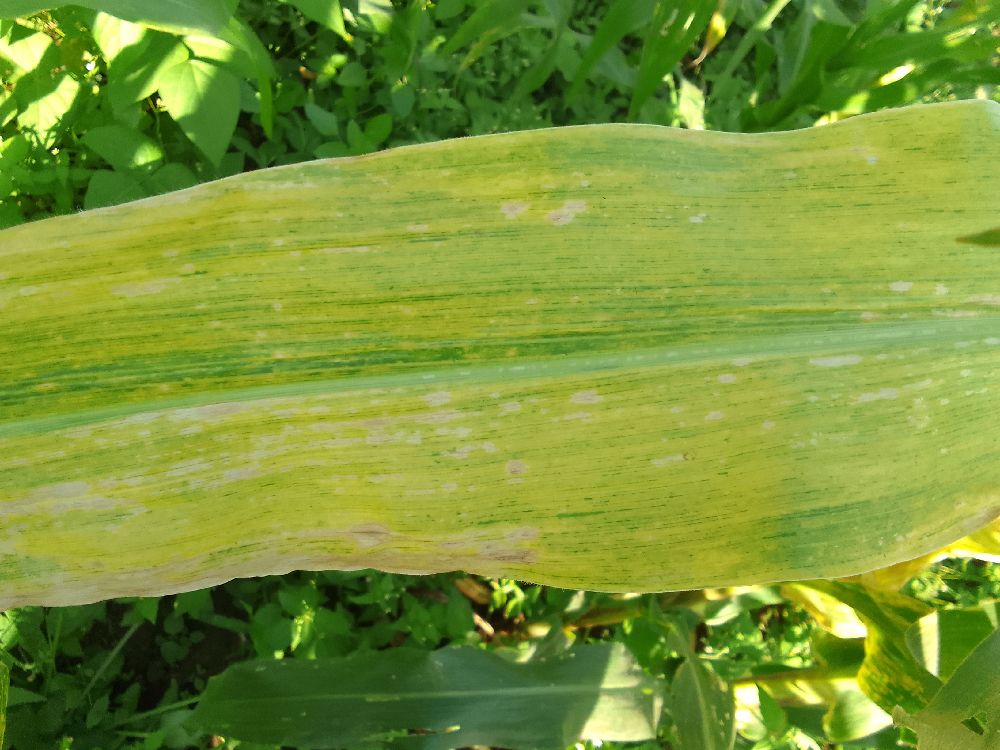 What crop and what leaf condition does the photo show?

maize, maize lethal necrosis
